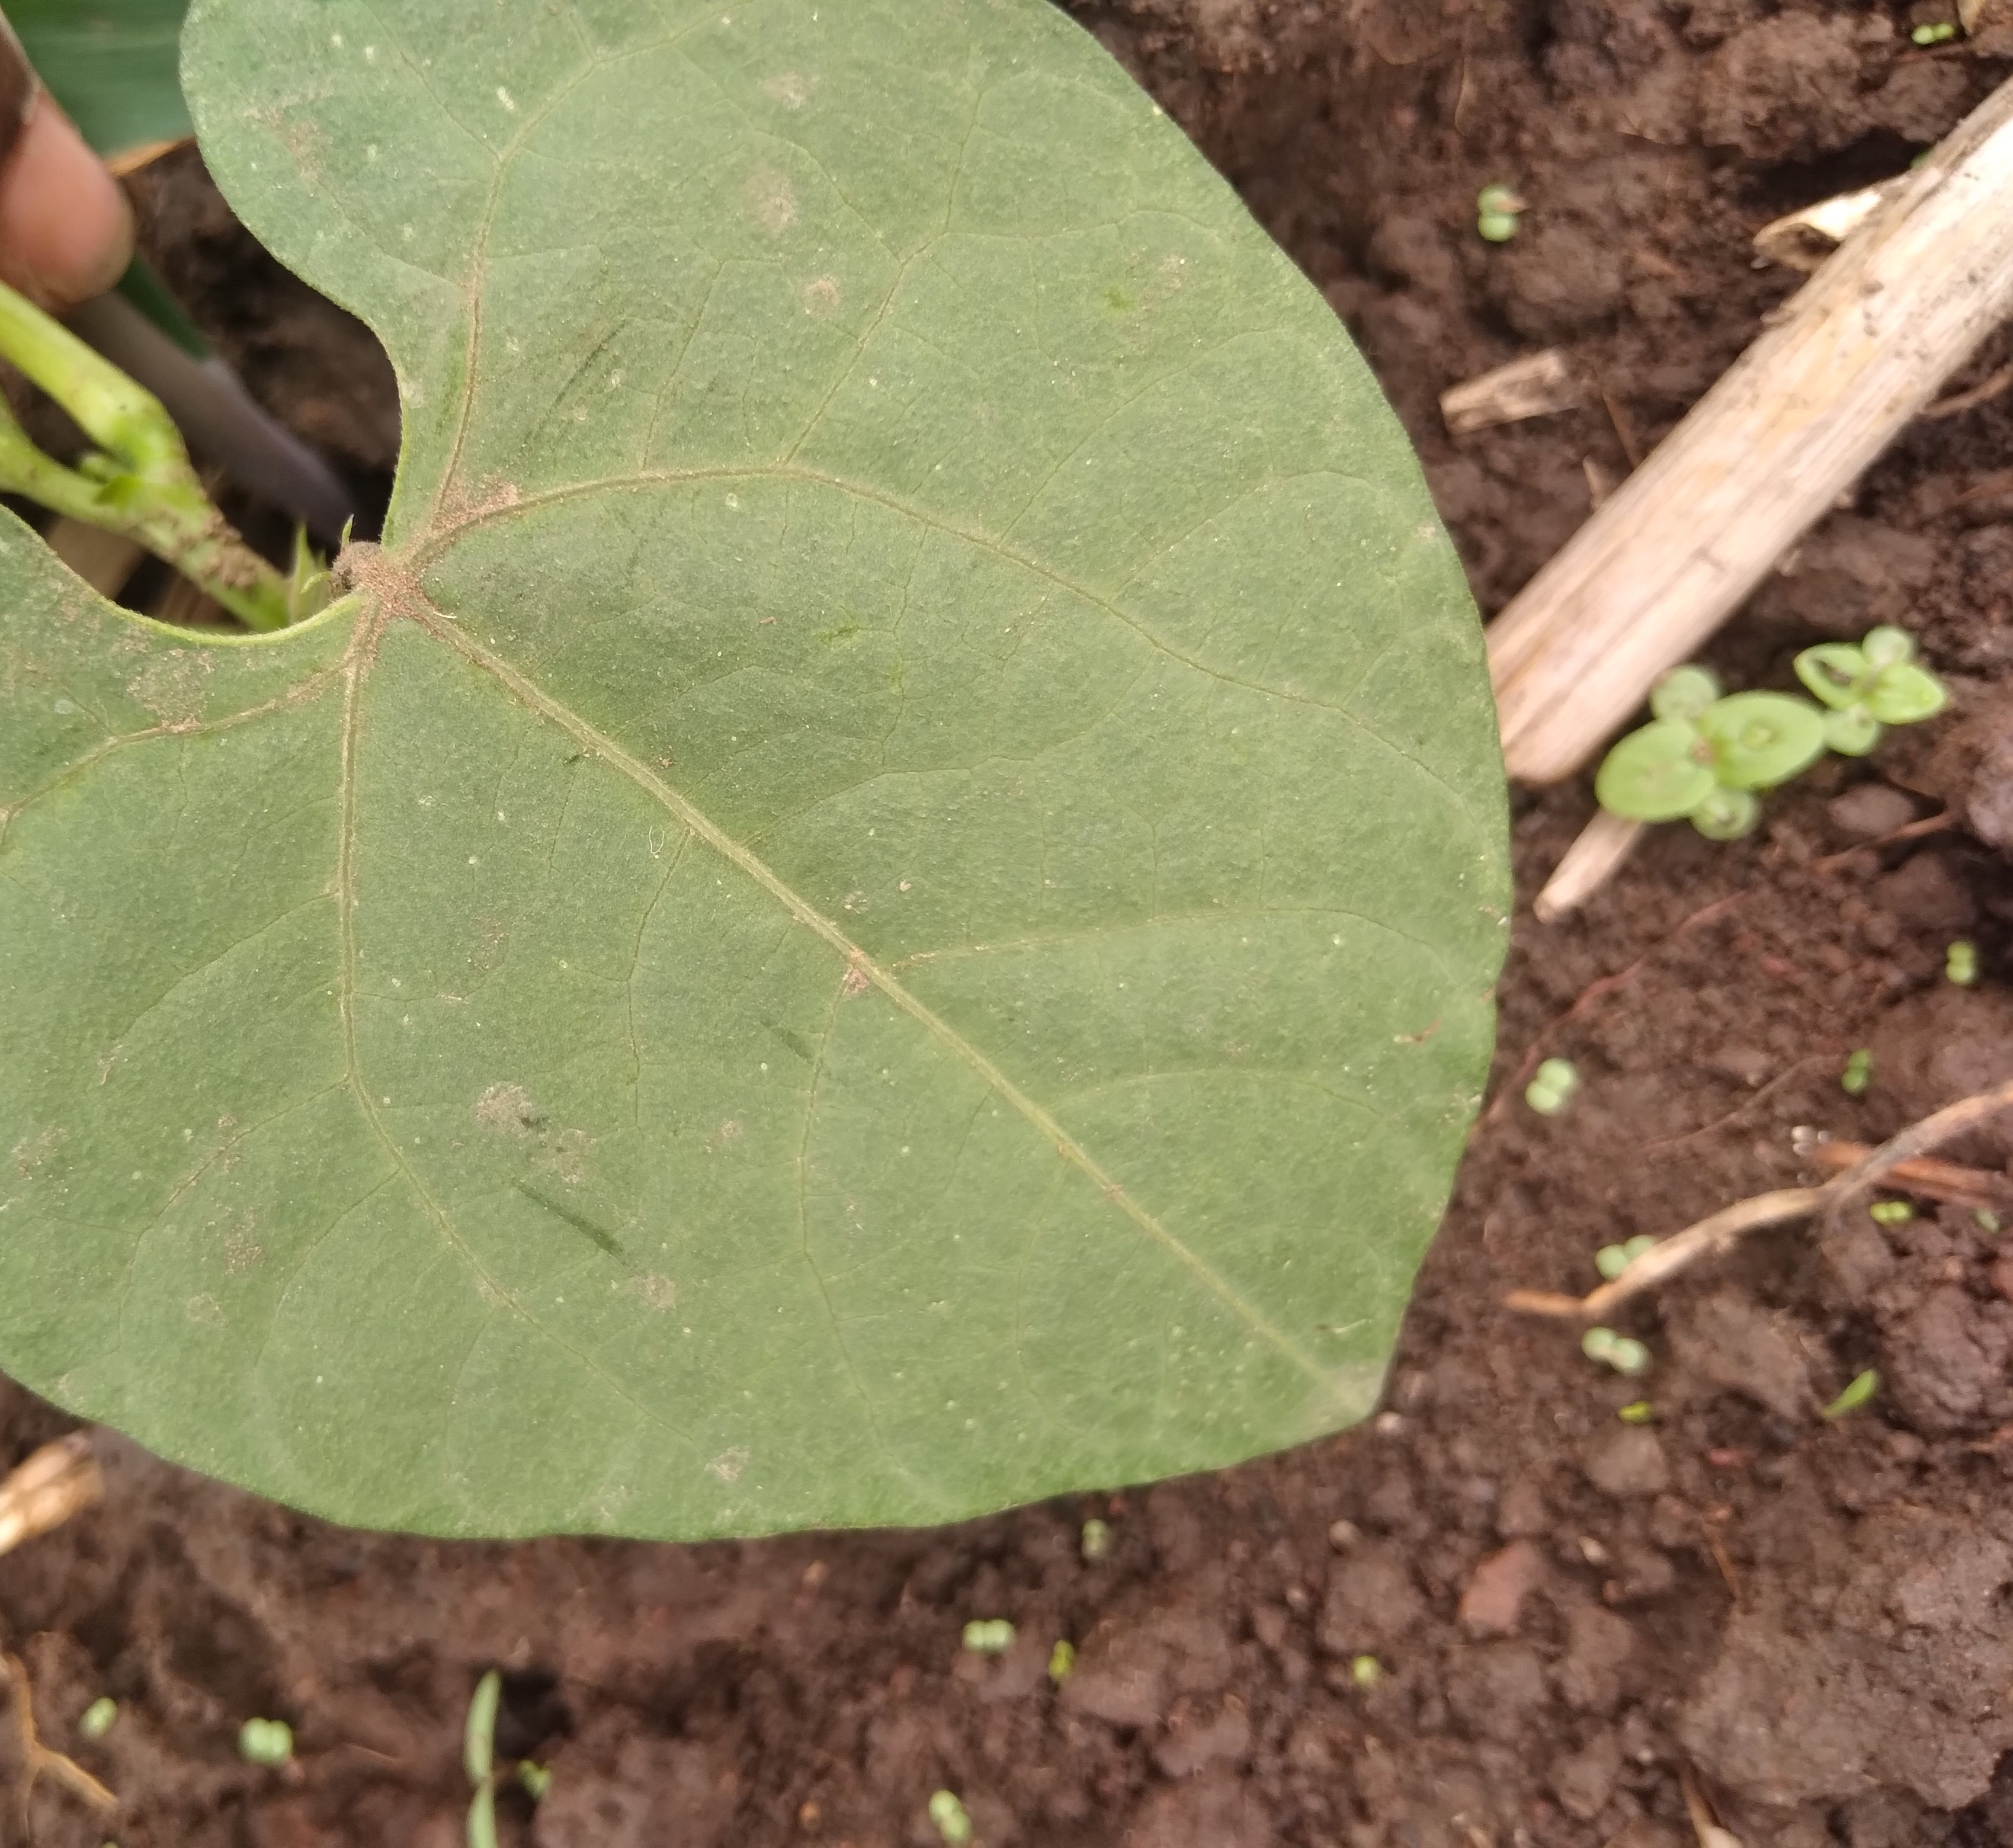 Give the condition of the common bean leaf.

healthy
